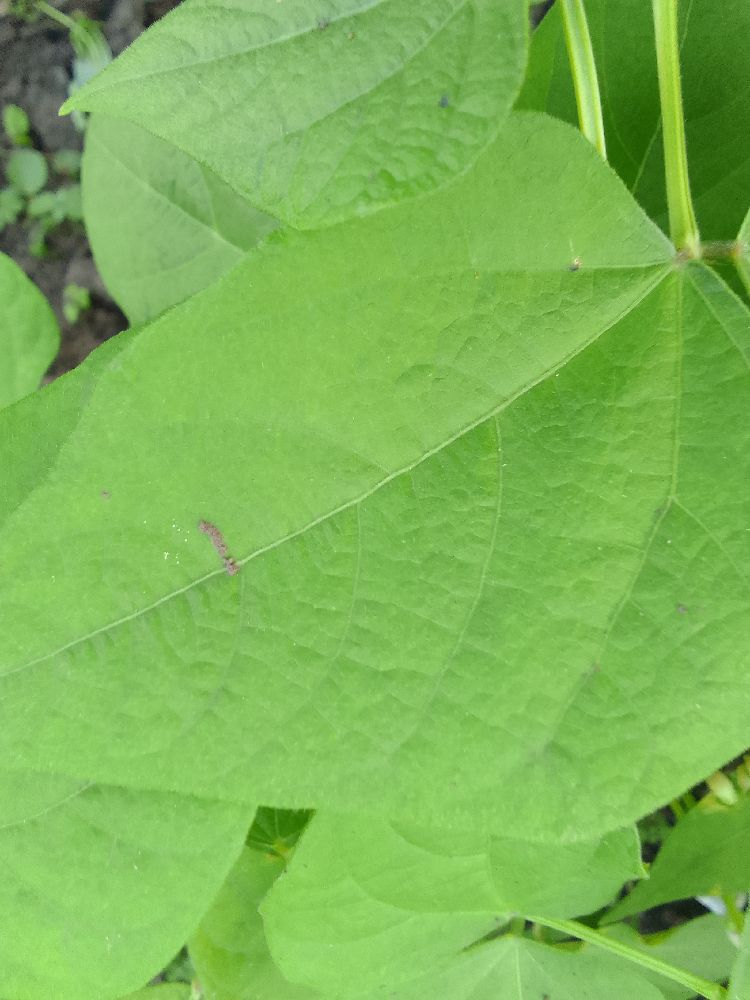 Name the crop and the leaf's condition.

common bean, healthy
